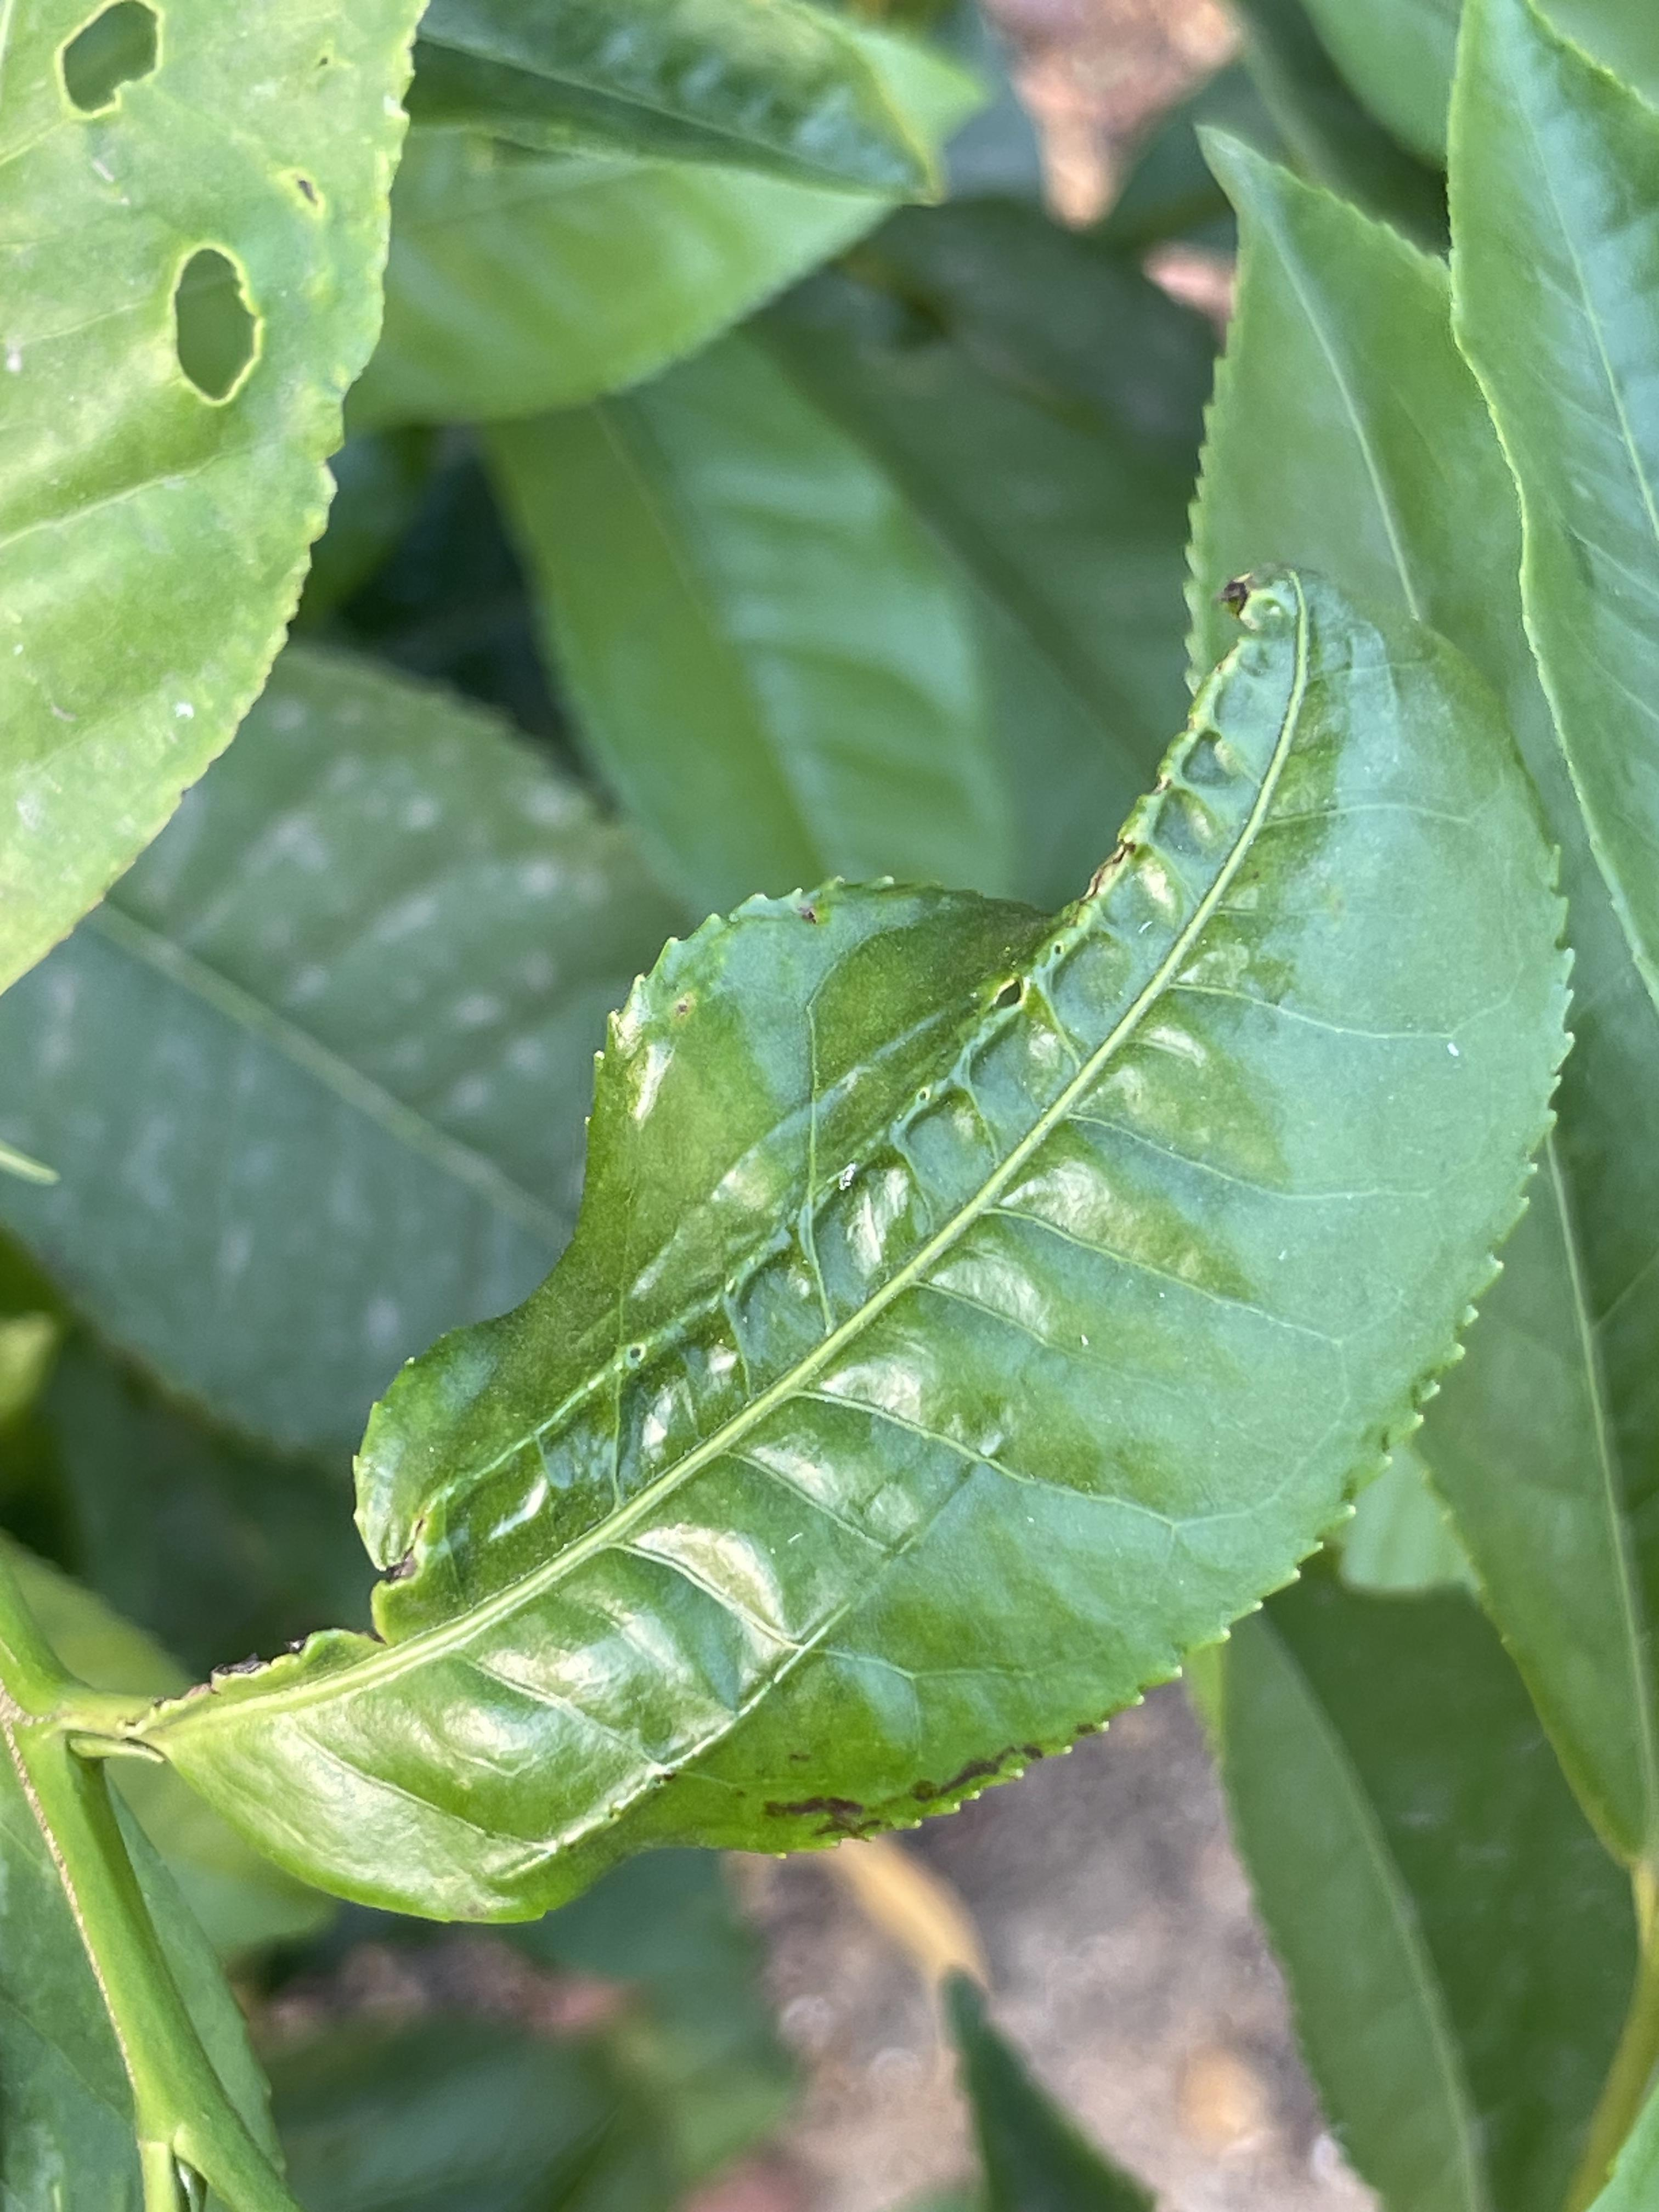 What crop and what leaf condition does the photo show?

tea, helopeltis
